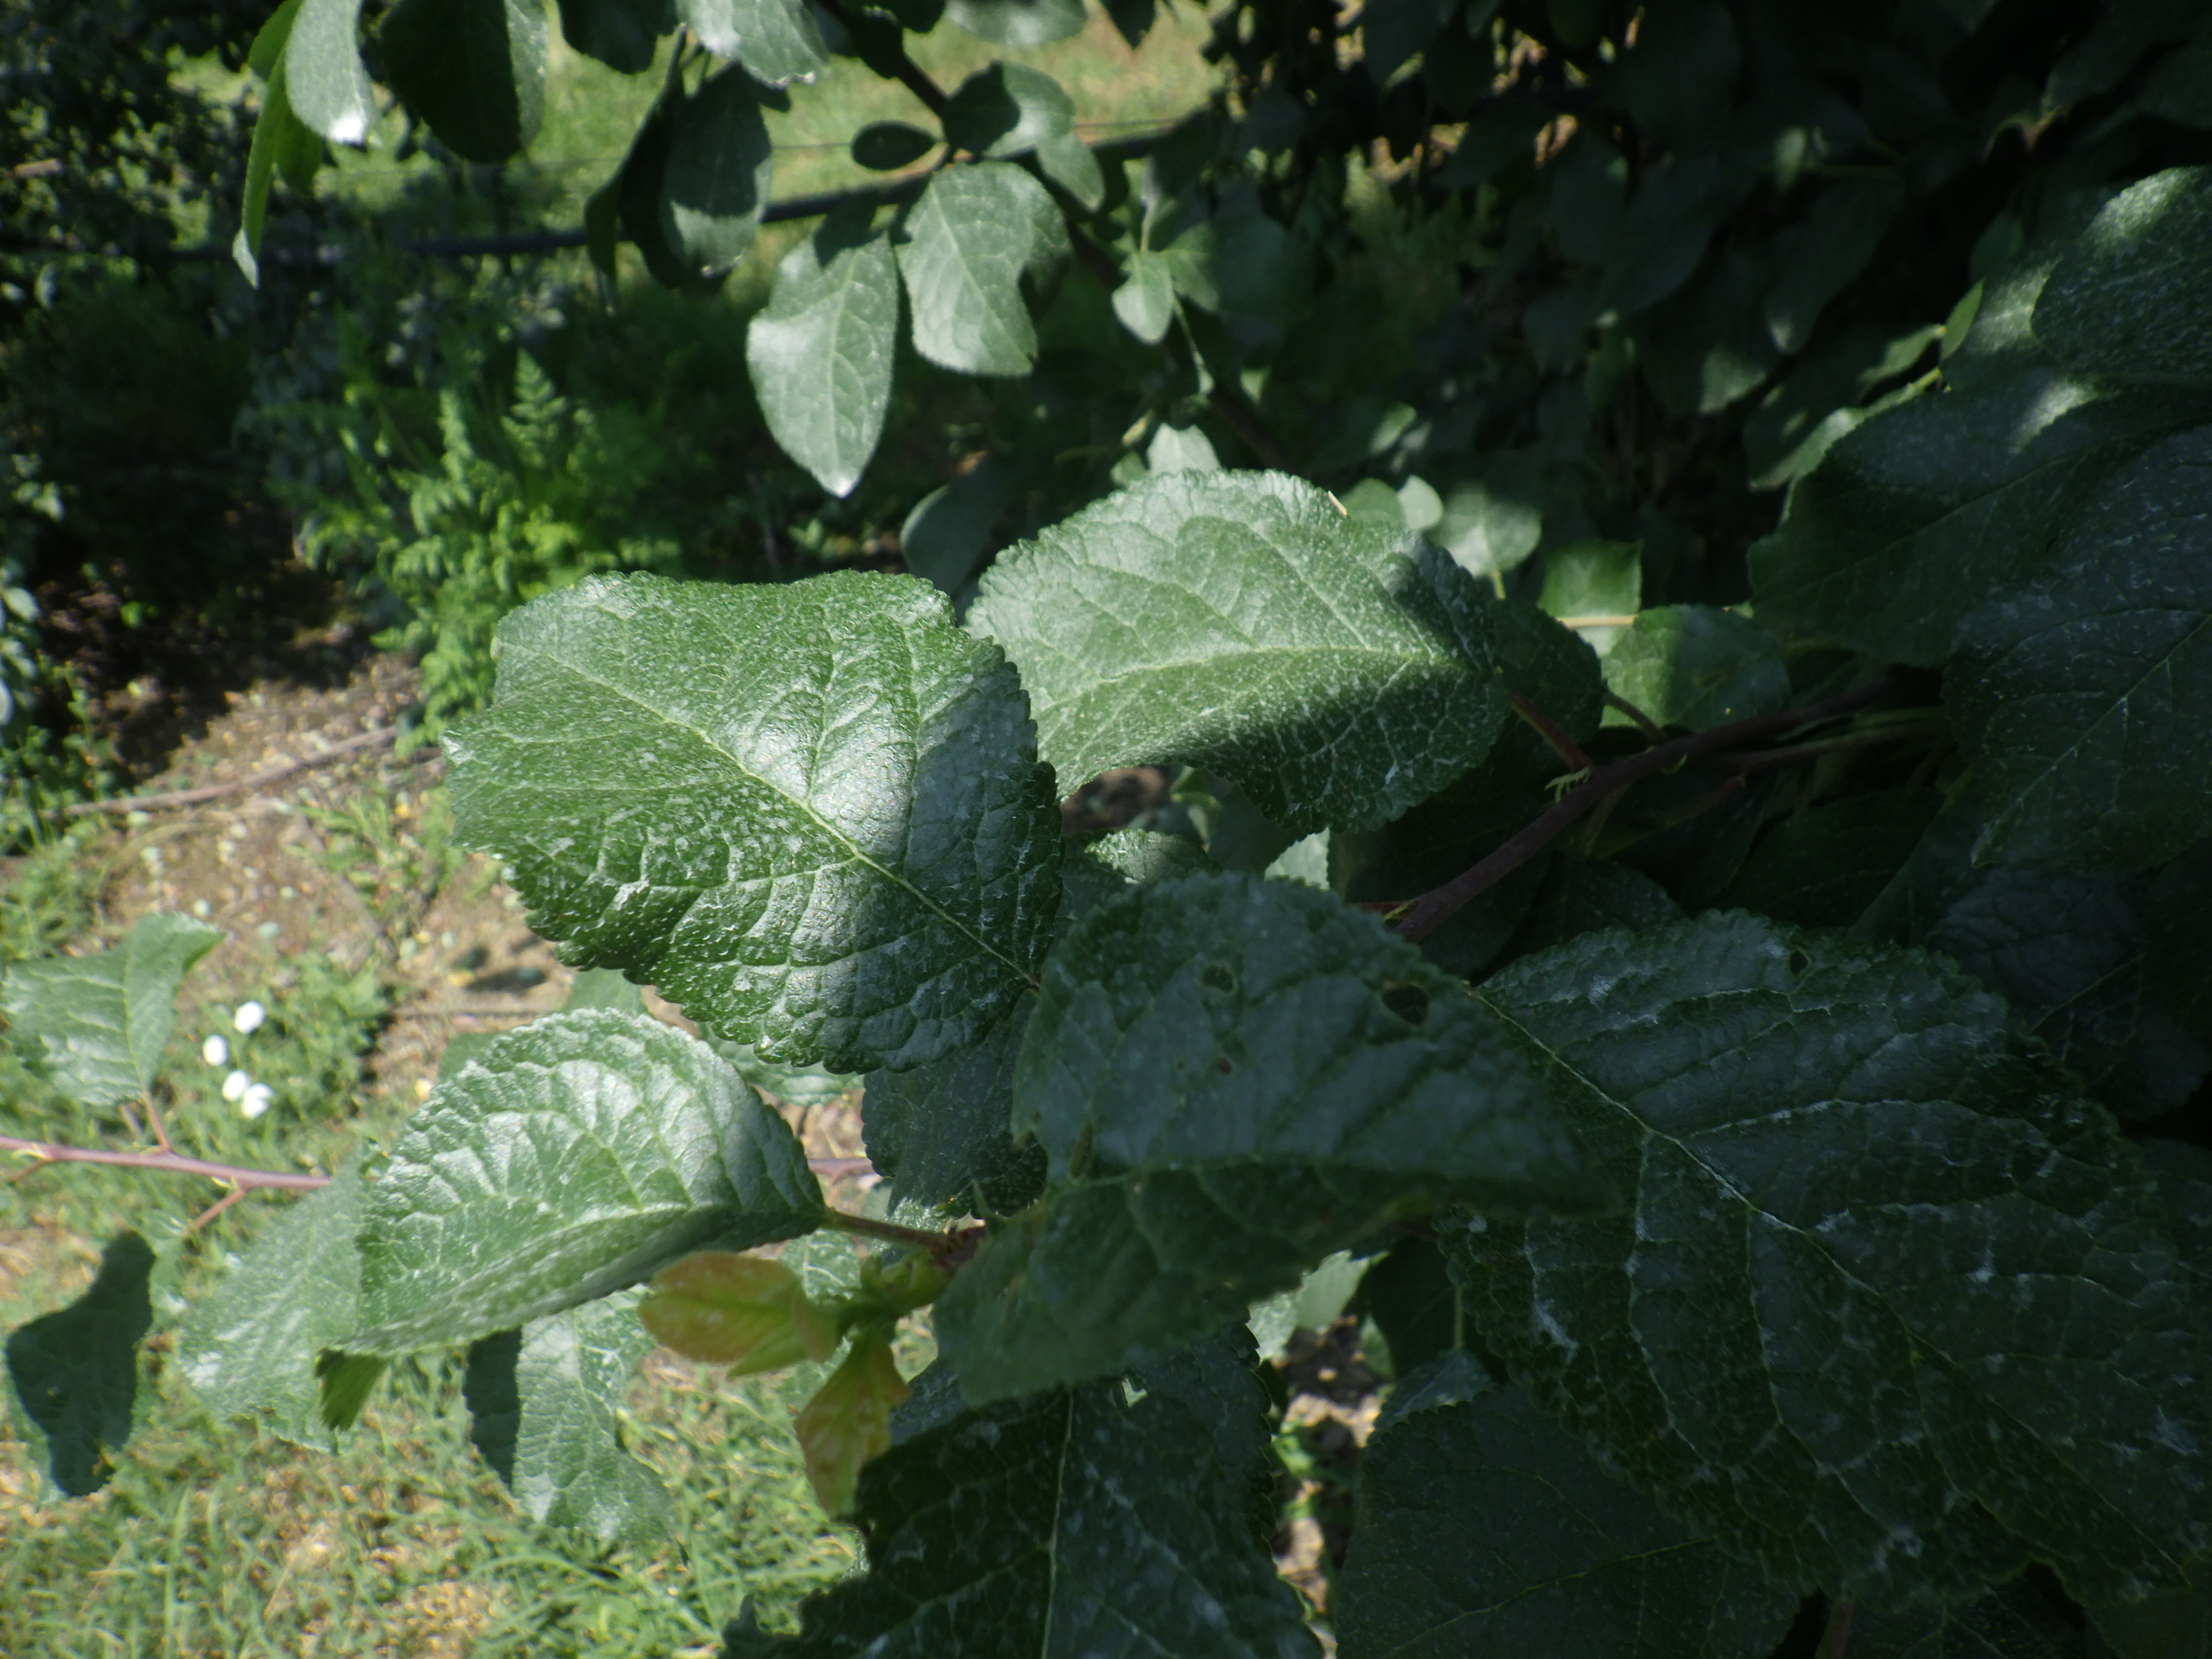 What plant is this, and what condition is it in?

plum, shot hole disease
